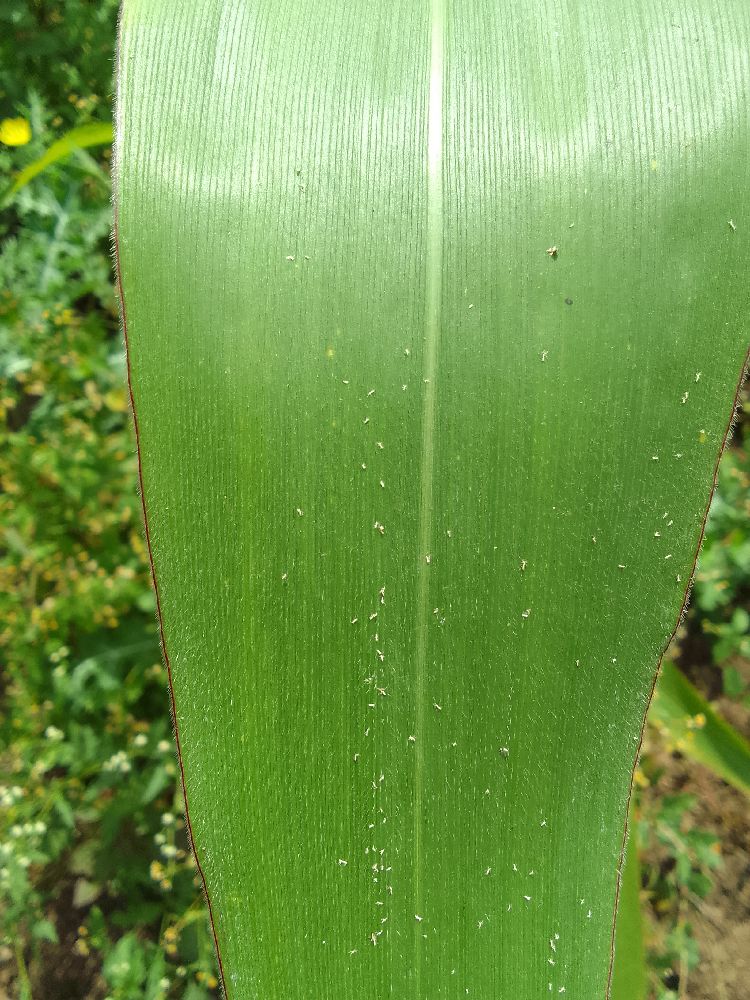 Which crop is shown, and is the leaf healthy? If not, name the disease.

maize, healthy
